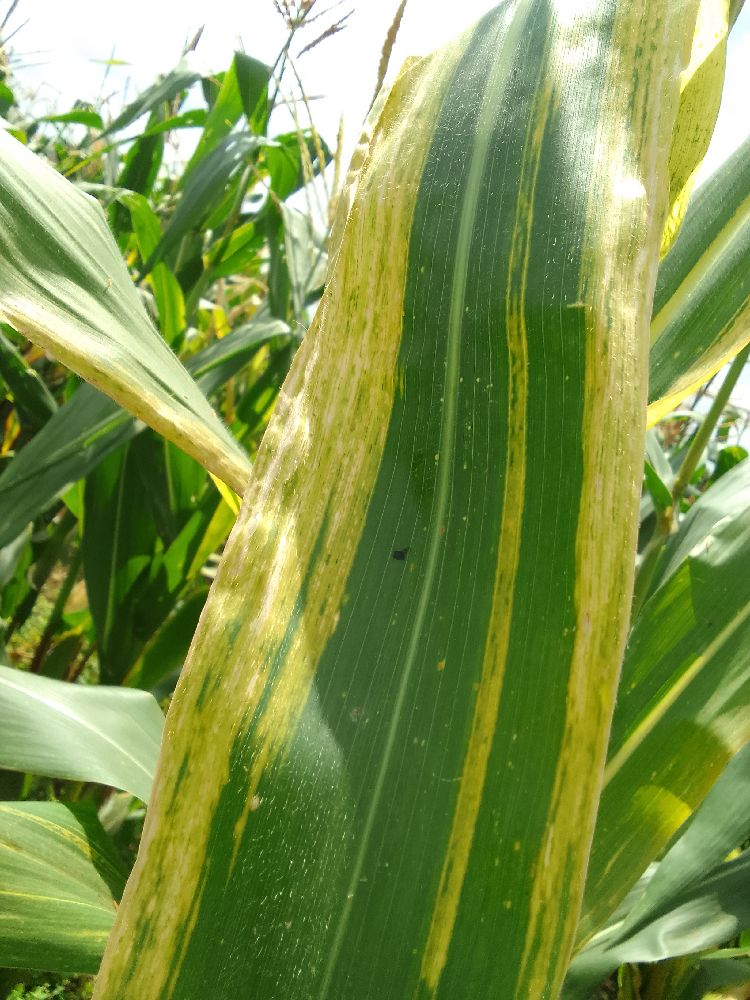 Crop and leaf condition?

maize, maize lethal necrosis
